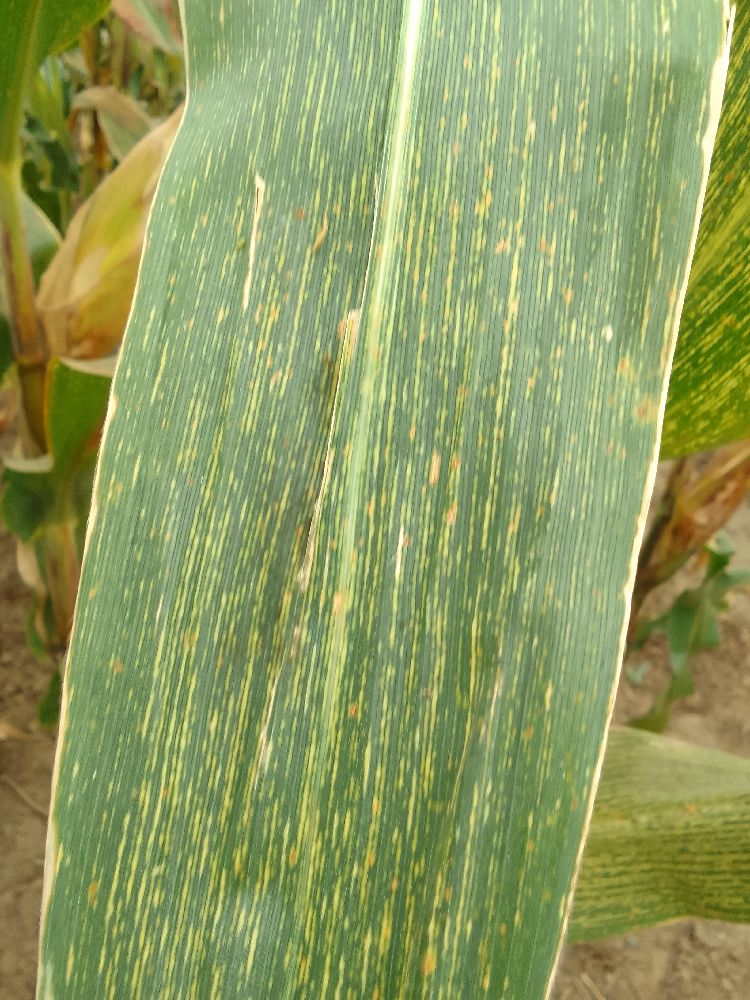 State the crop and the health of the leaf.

maize, maize streak virus
